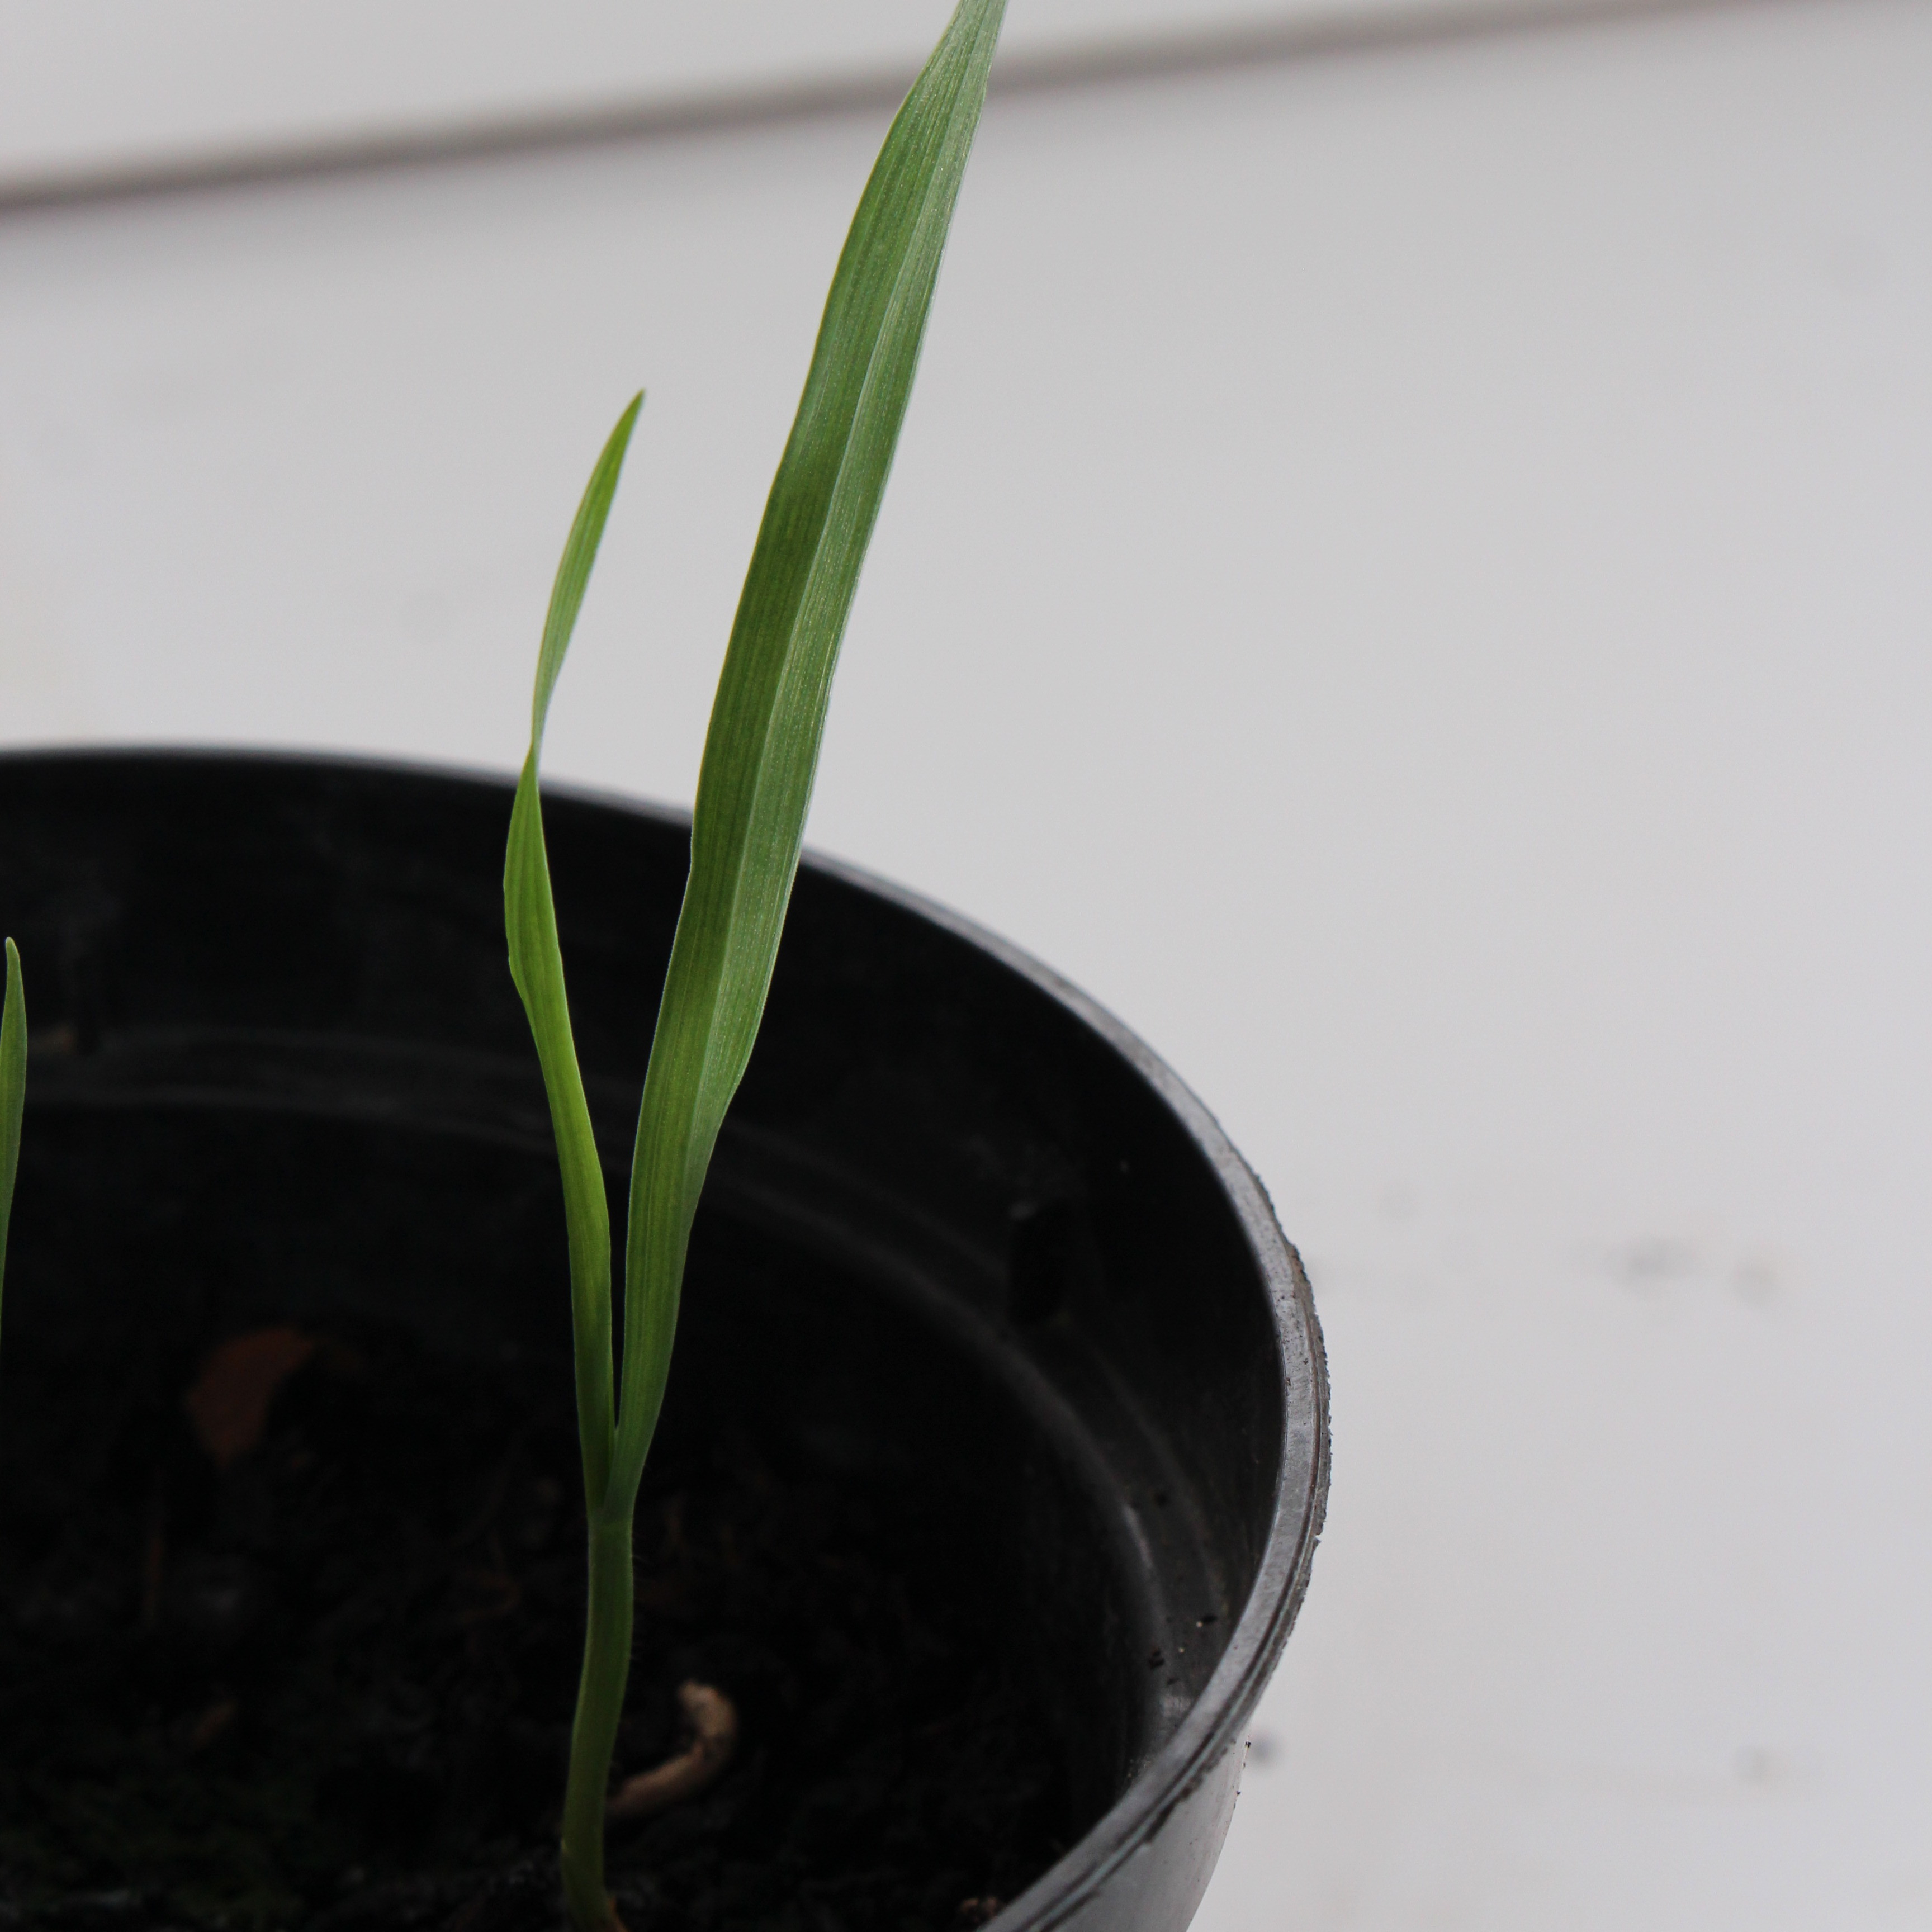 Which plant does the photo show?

Avena sterilis
